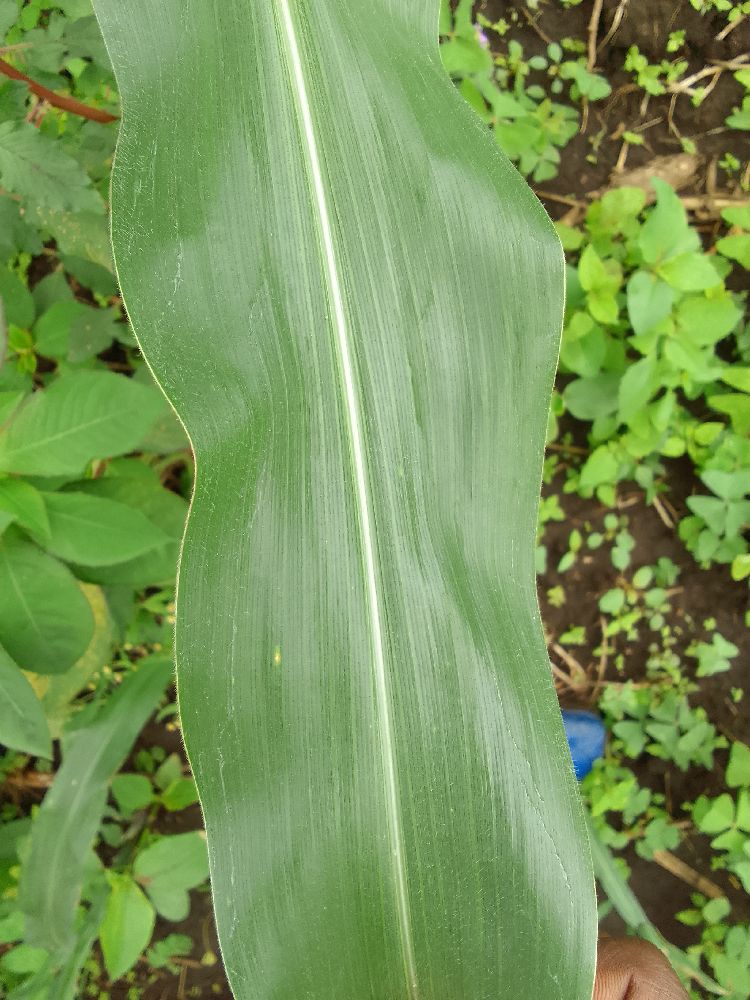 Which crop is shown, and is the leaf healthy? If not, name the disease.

maize, healthy
